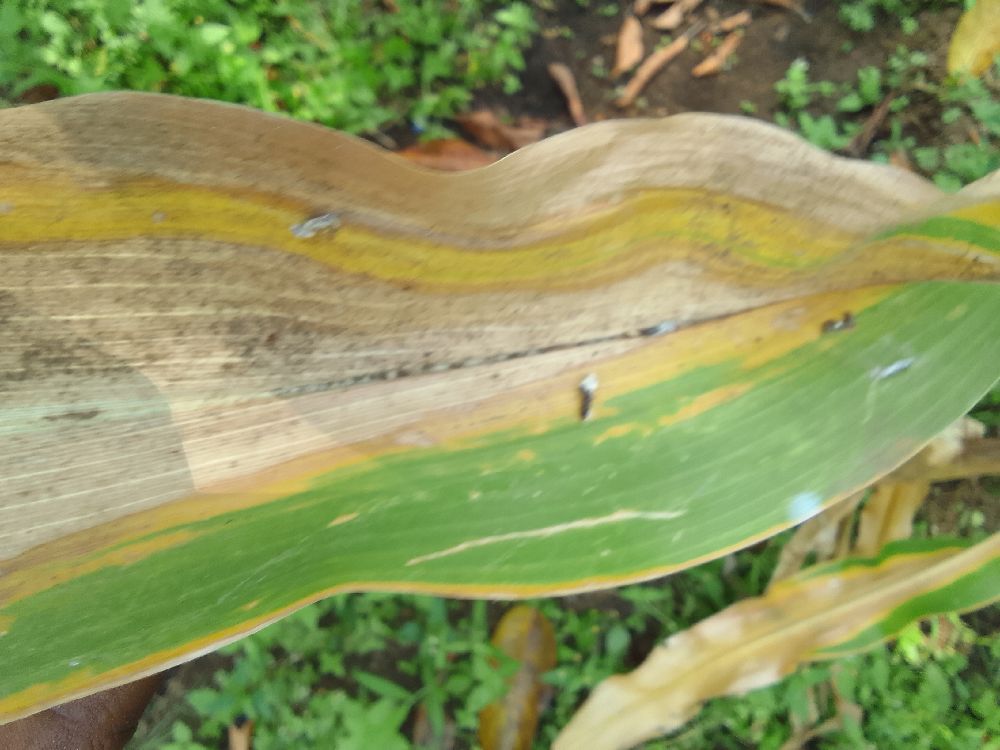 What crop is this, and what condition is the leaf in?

maize, maize lethal necrosis
